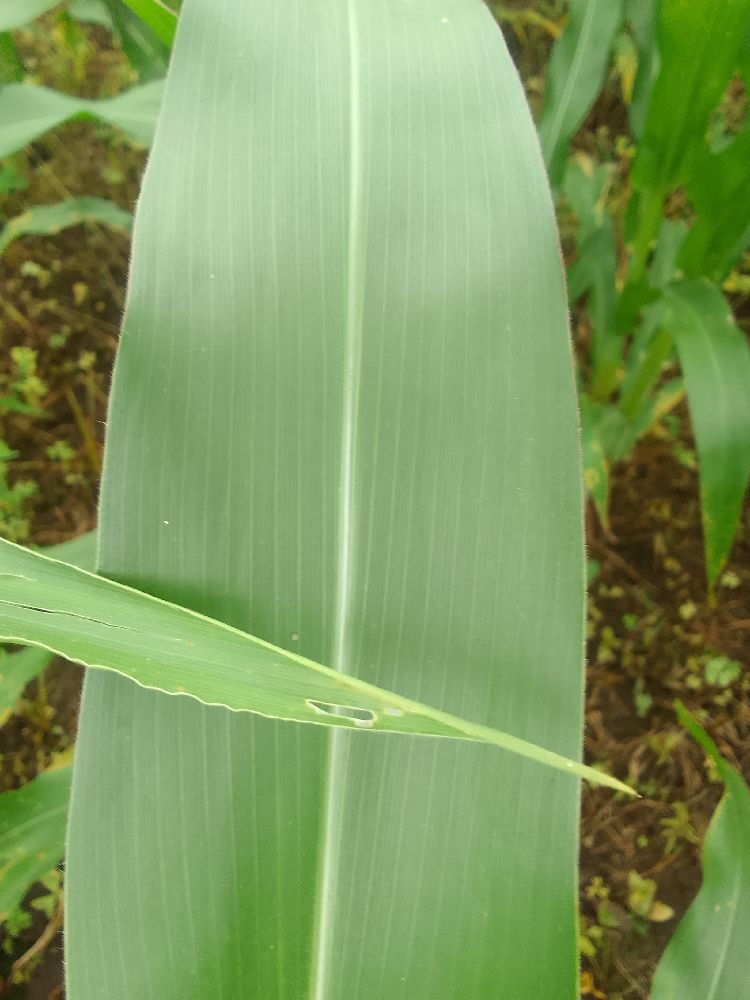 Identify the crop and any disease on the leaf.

maize, healthy
